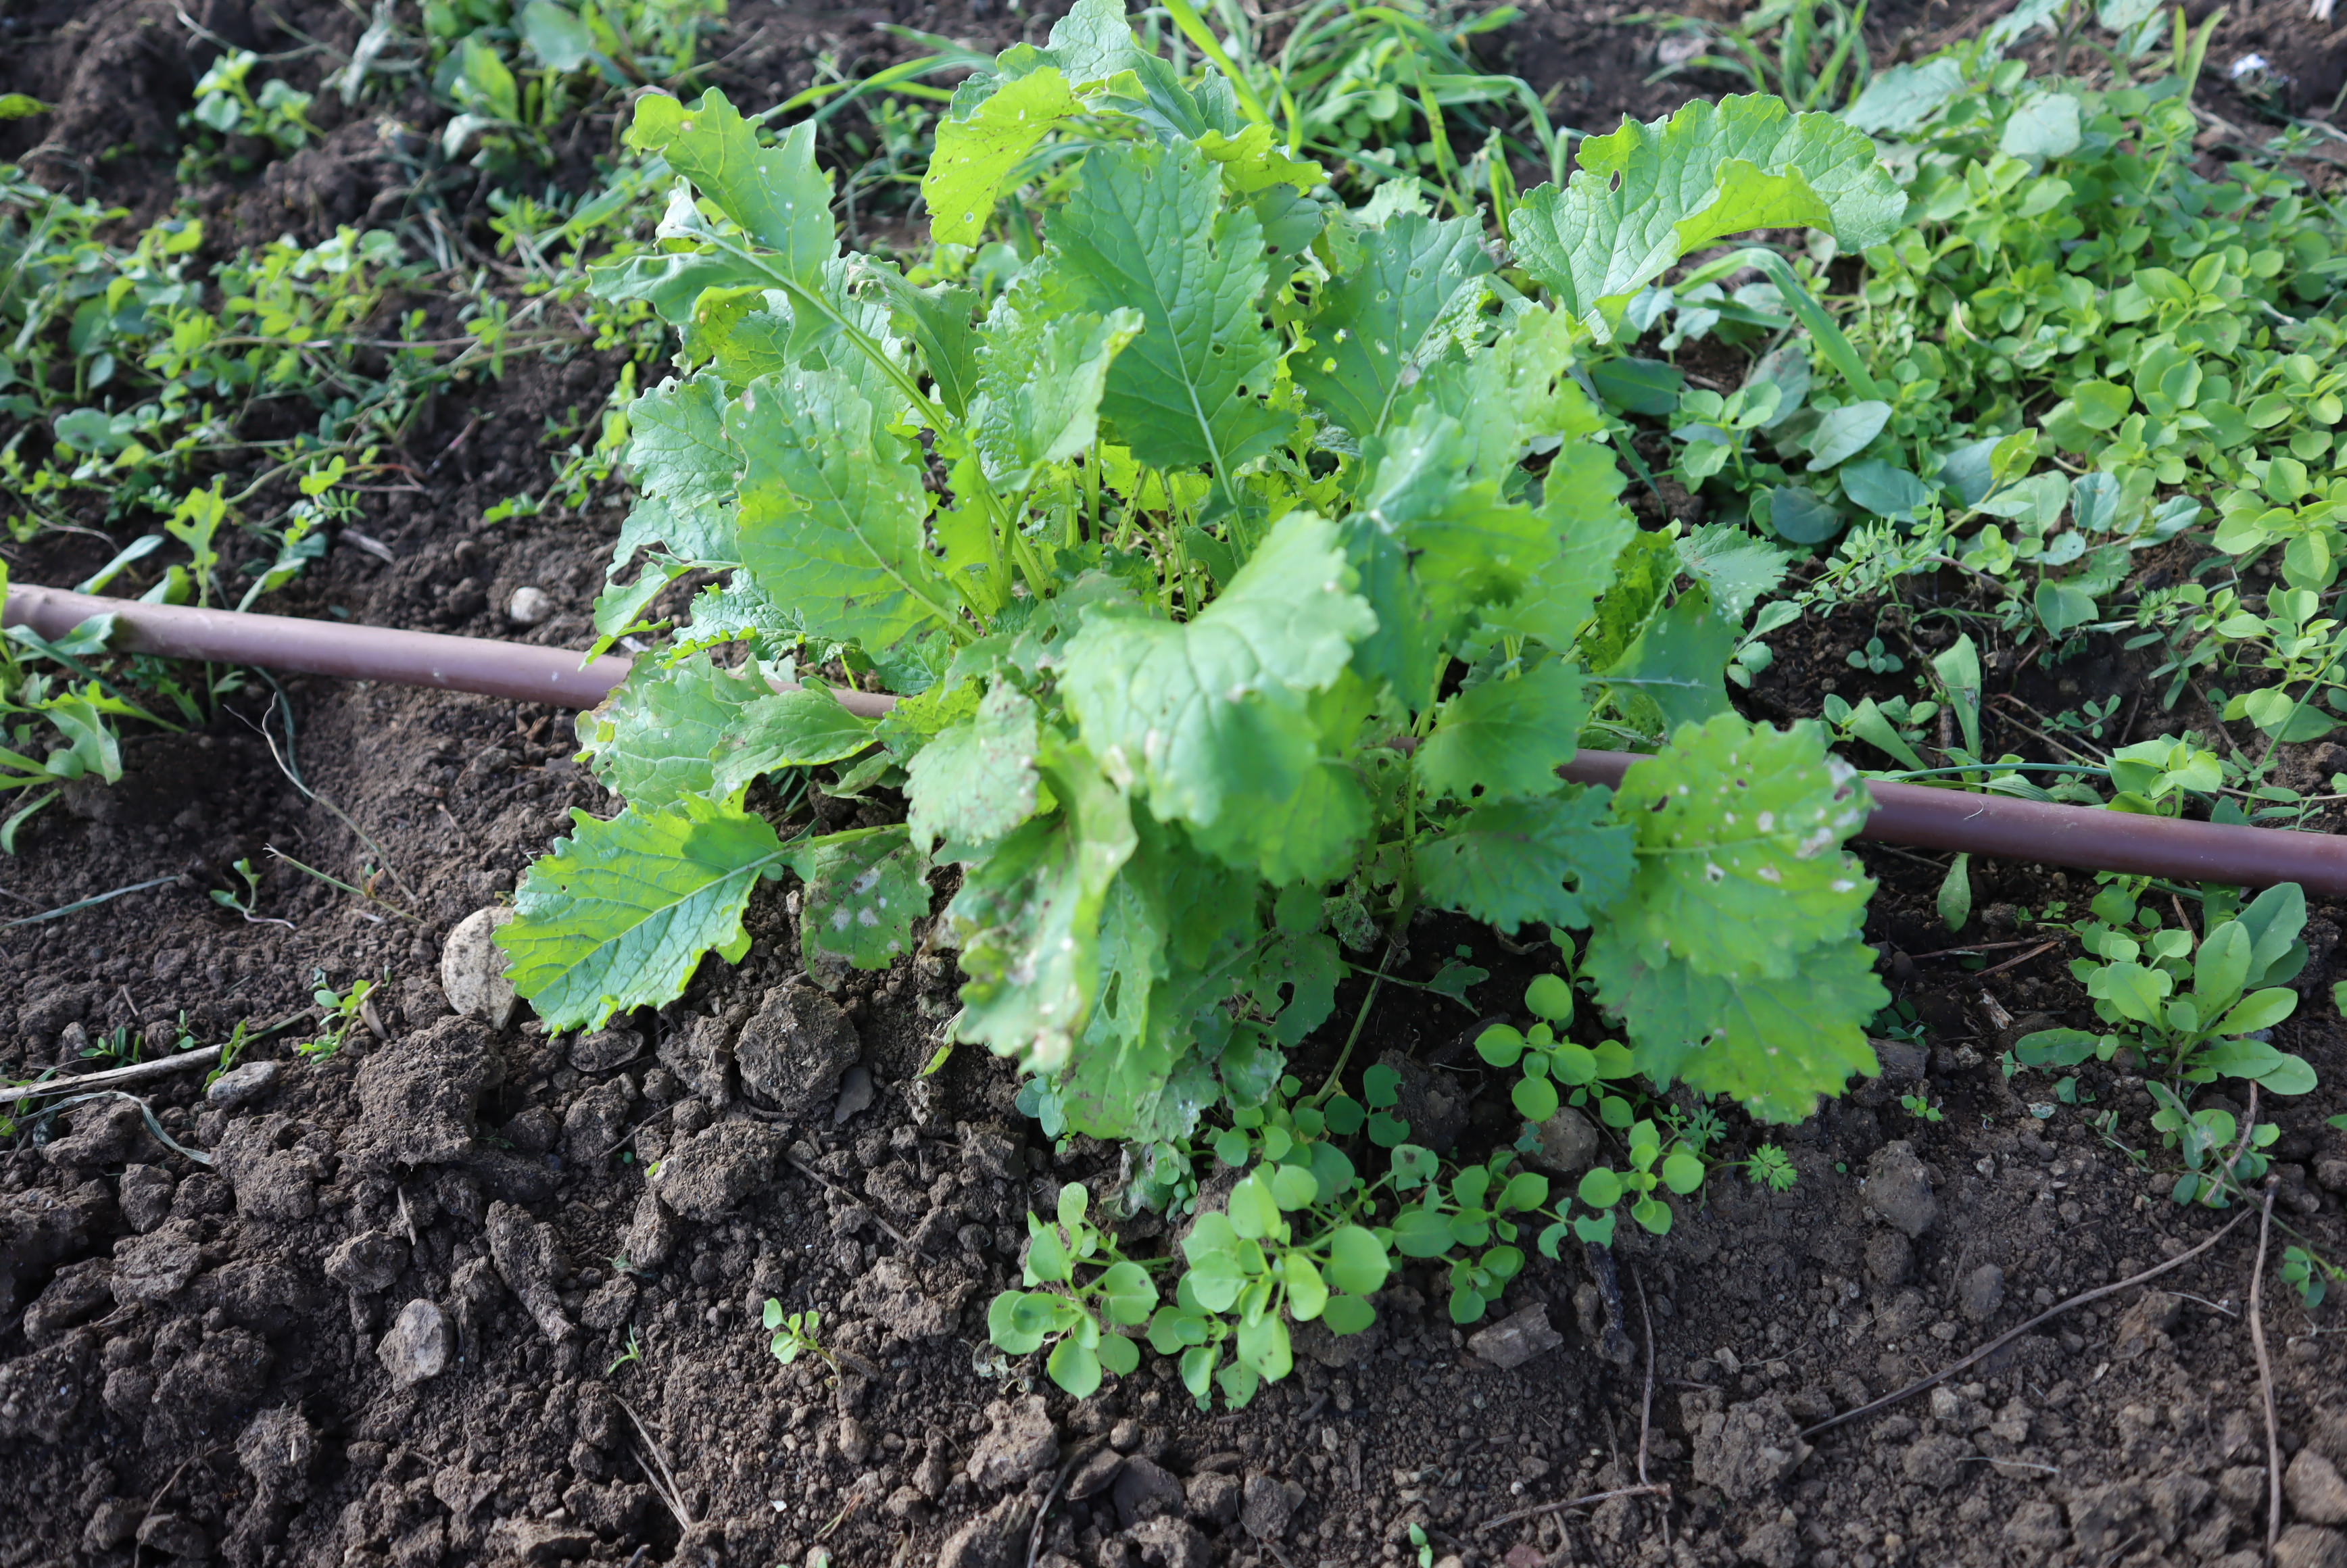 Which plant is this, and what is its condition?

rapini, phytophagous
